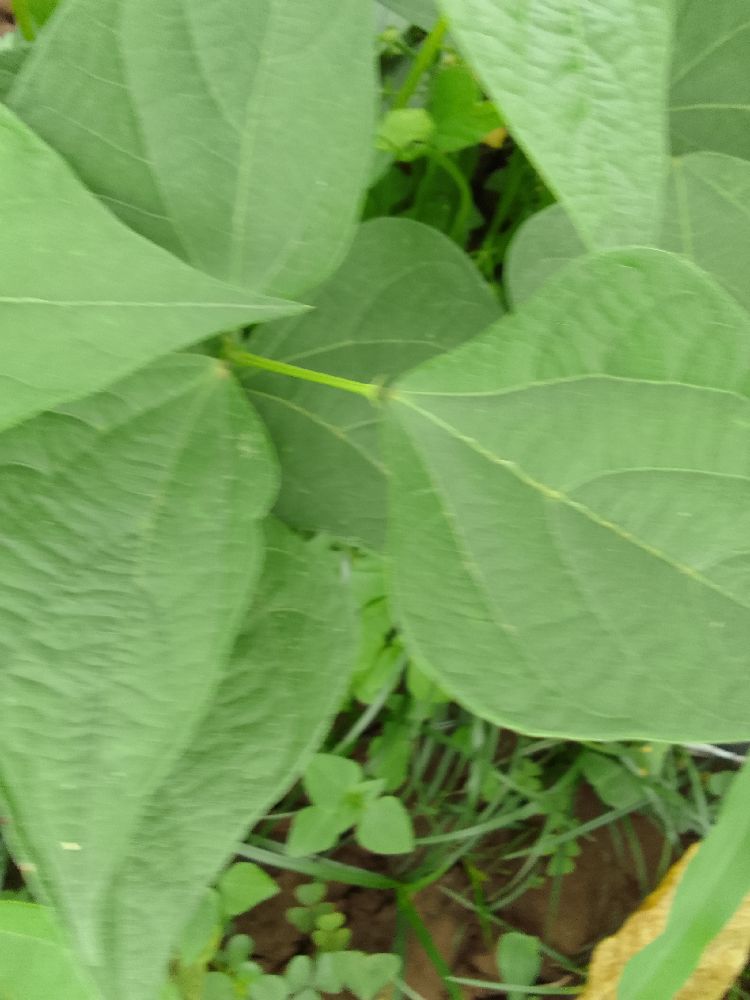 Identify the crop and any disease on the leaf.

common bean, healthy
